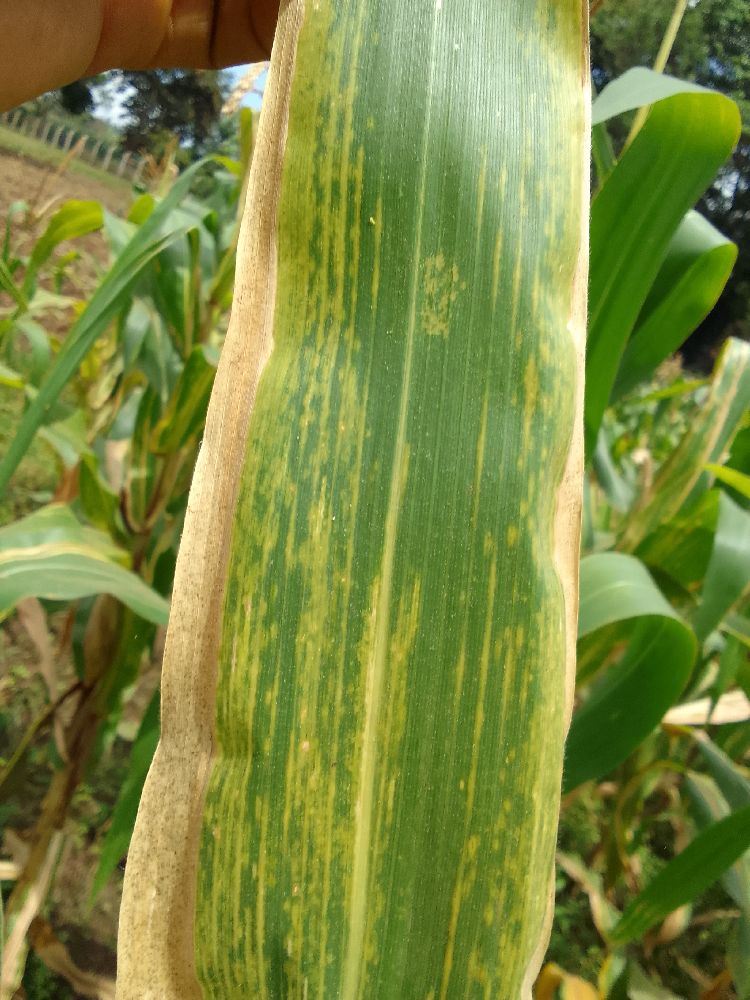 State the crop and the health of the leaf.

maize, maize lethal necrosis
